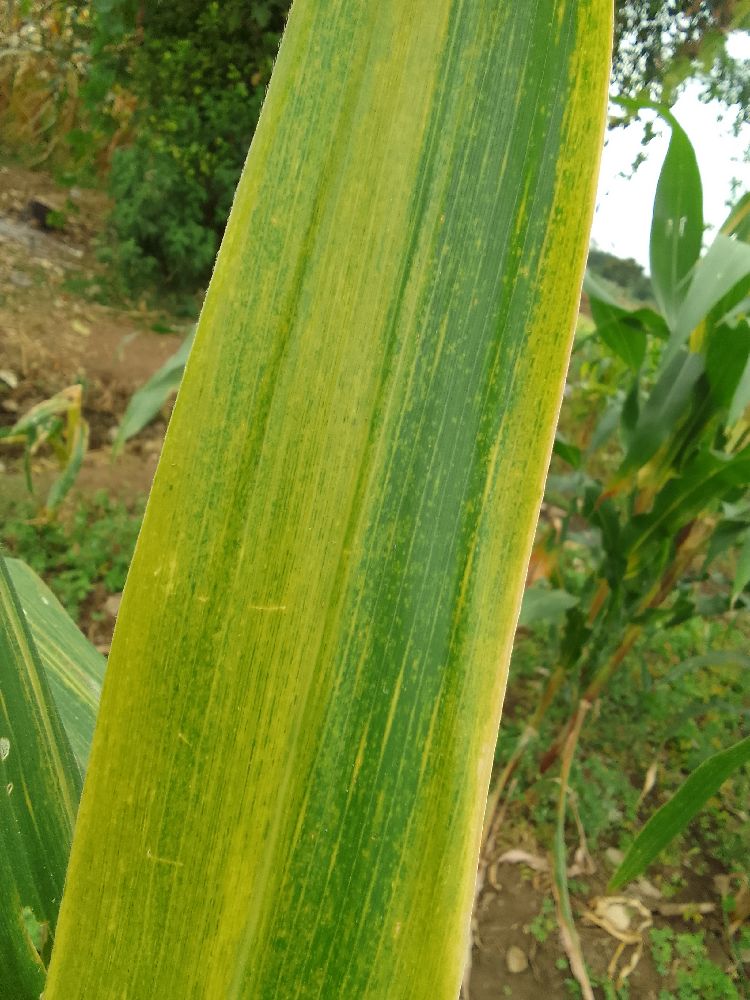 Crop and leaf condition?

maize, maize lethal necrosis
